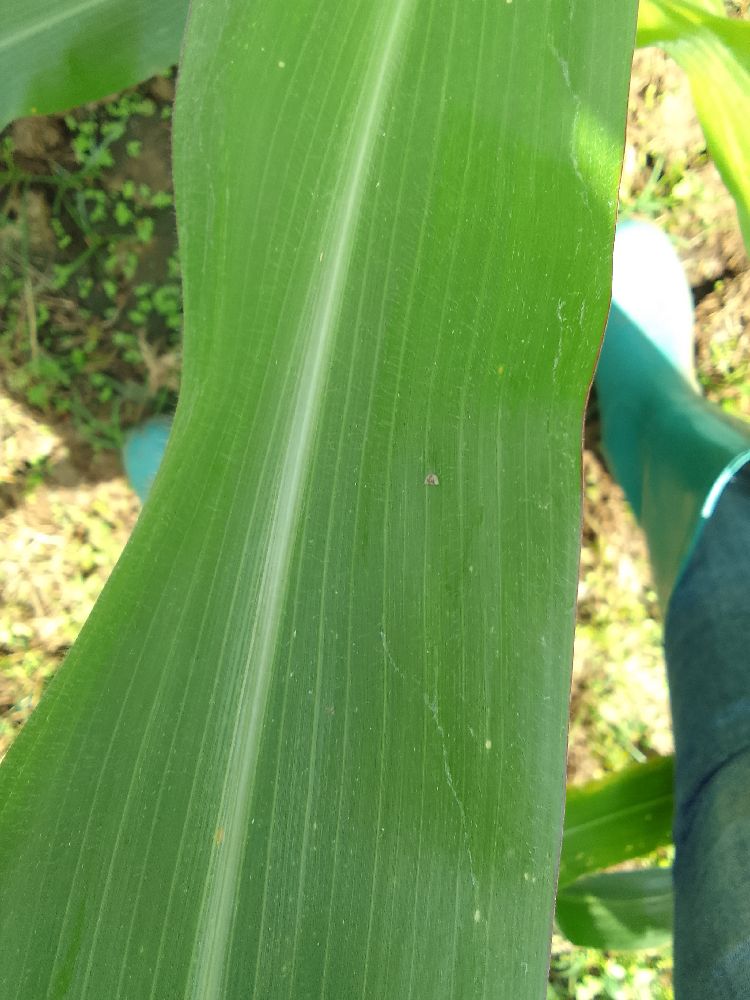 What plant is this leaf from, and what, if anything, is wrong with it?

maize, healthy
